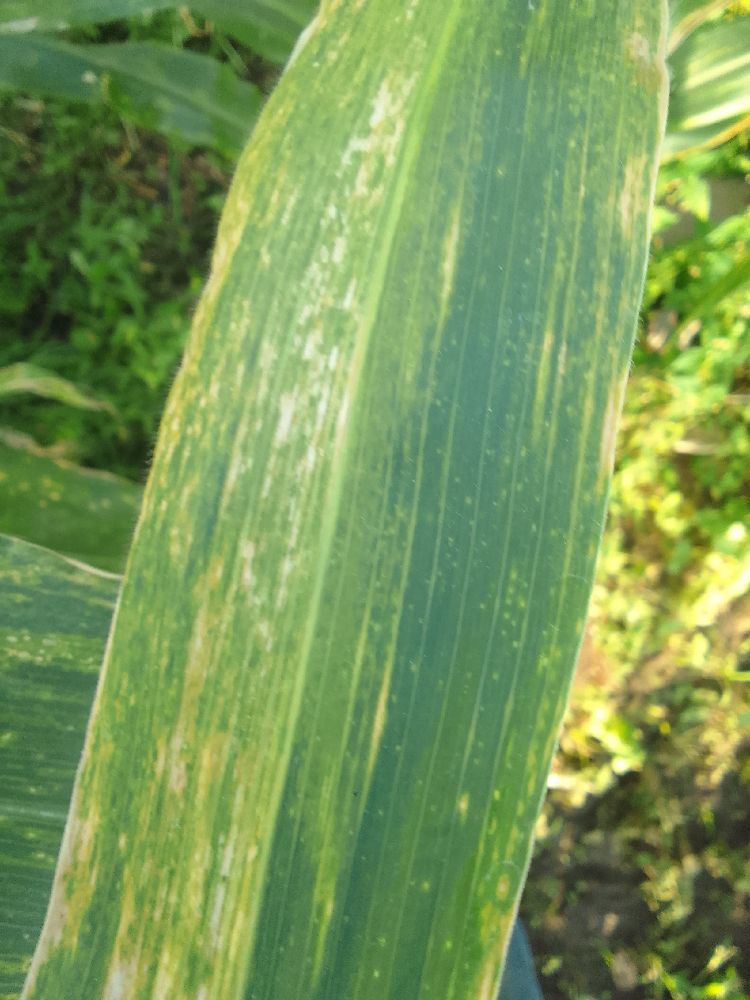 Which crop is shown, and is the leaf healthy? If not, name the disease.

maize, maize lethal necrosis
